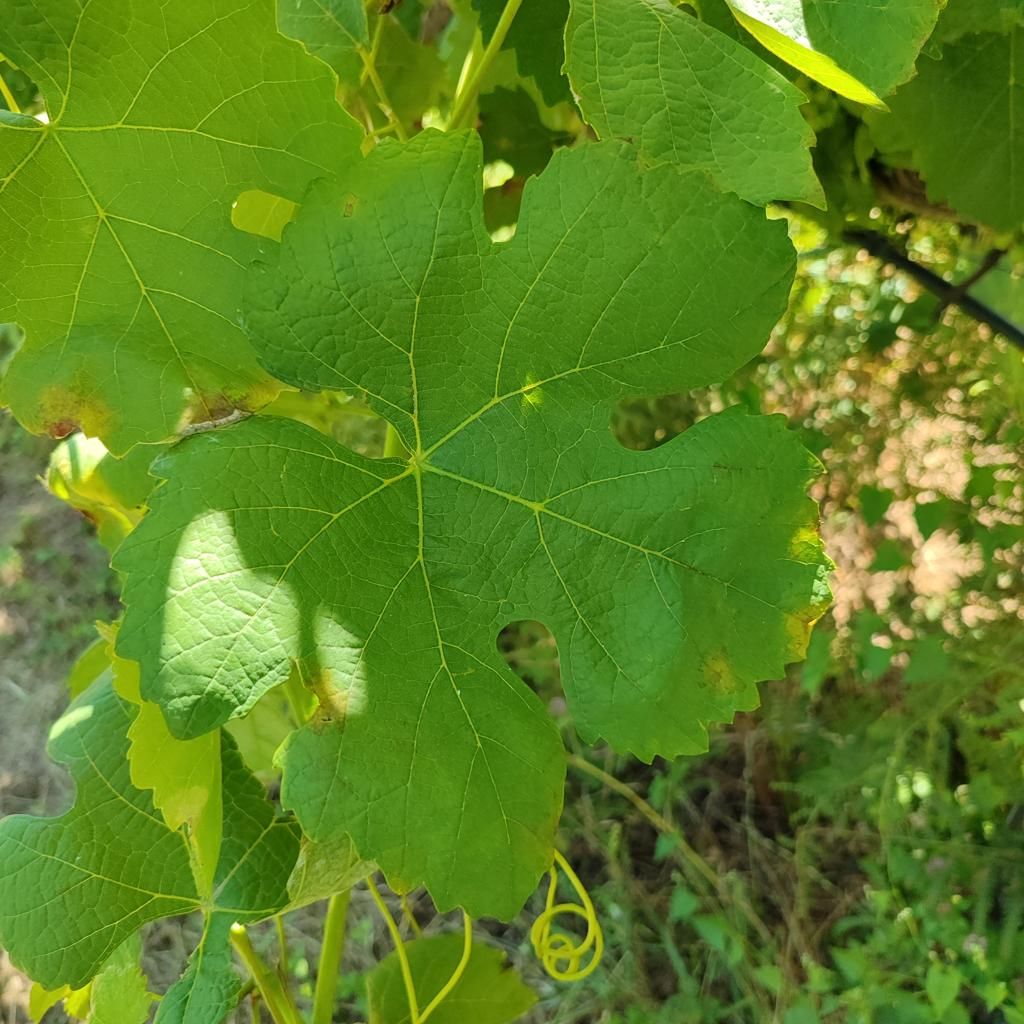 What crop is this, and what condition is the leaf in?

grapevine, downy mildew
